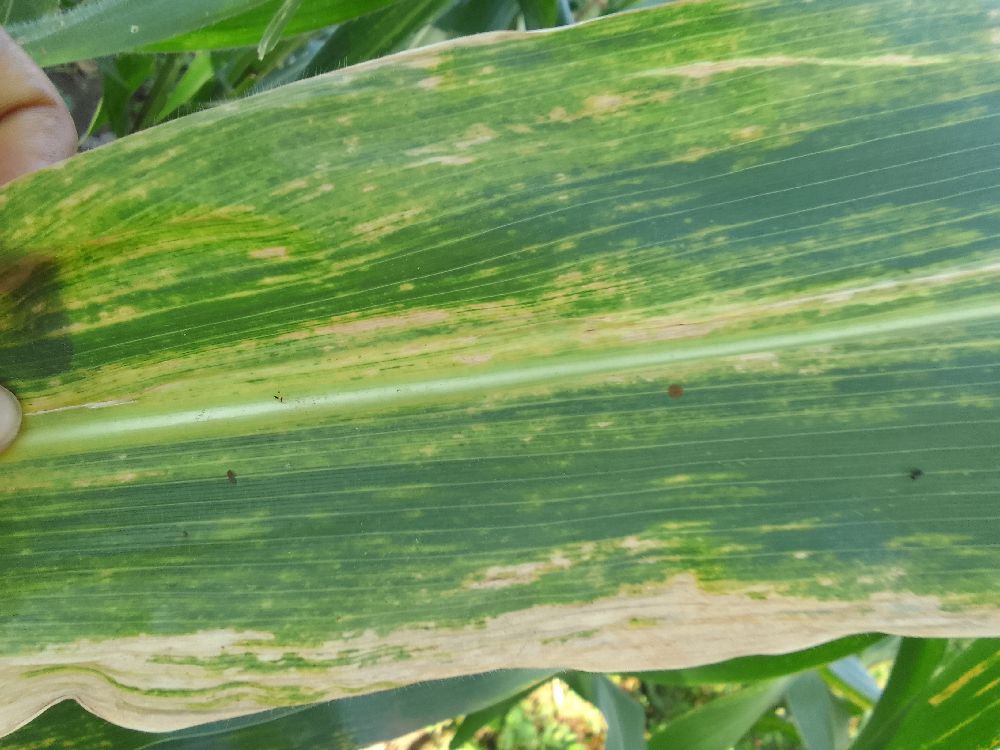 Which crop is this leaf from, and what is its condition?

maize, maize lethal necrosis
